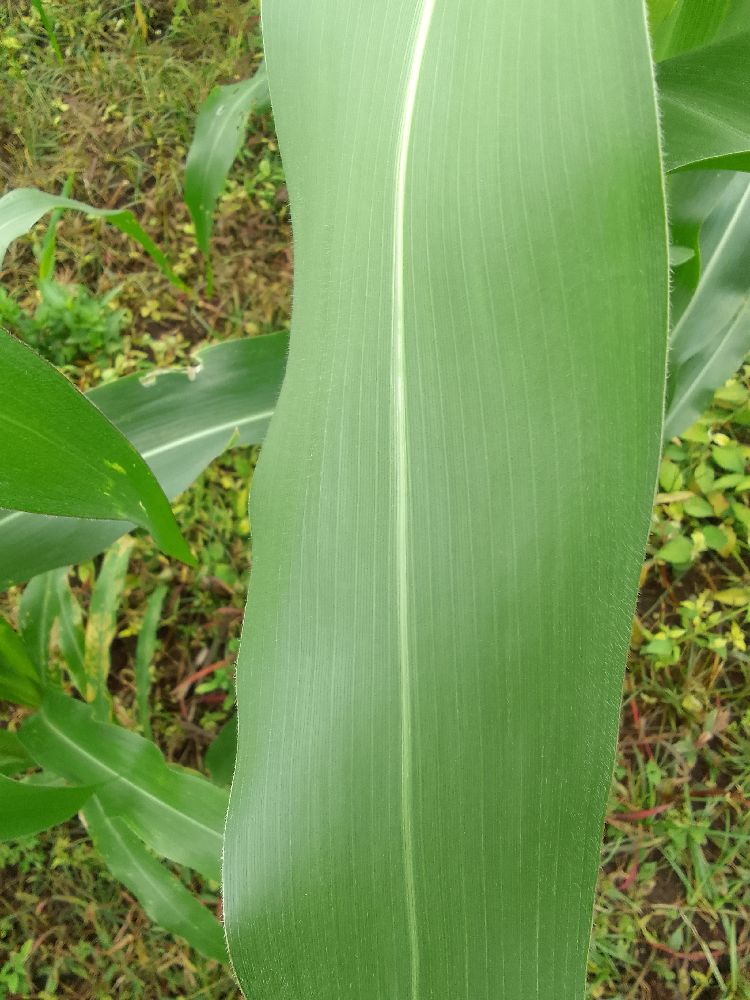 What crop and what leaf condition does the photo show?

maize, healthy
